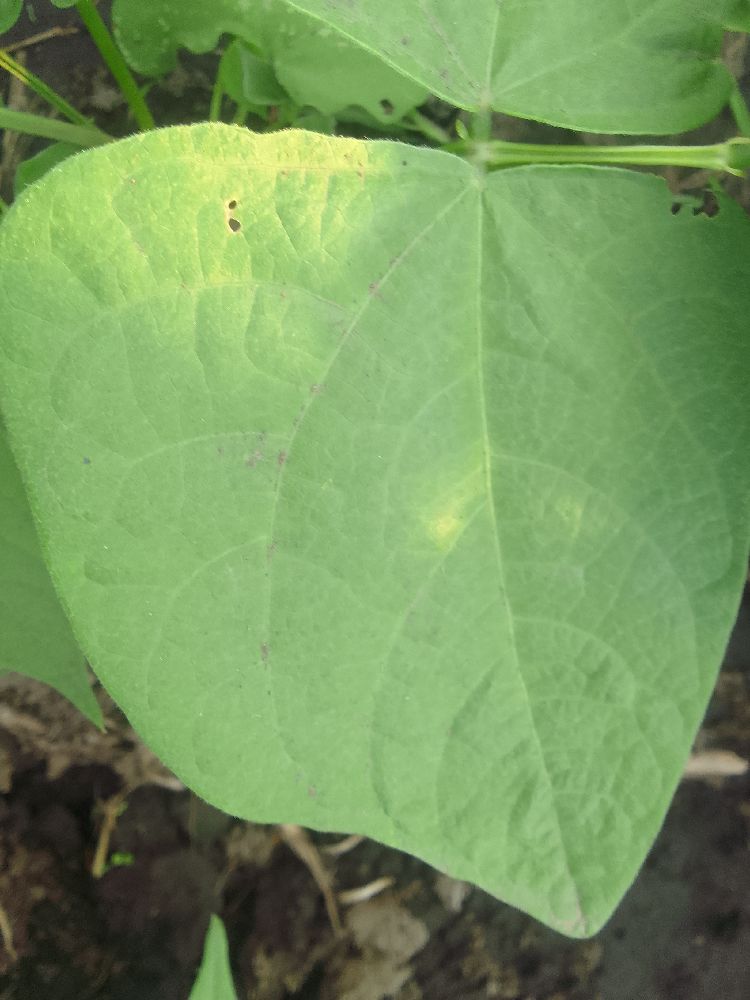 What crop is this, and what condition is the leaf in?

common bean, healthy
